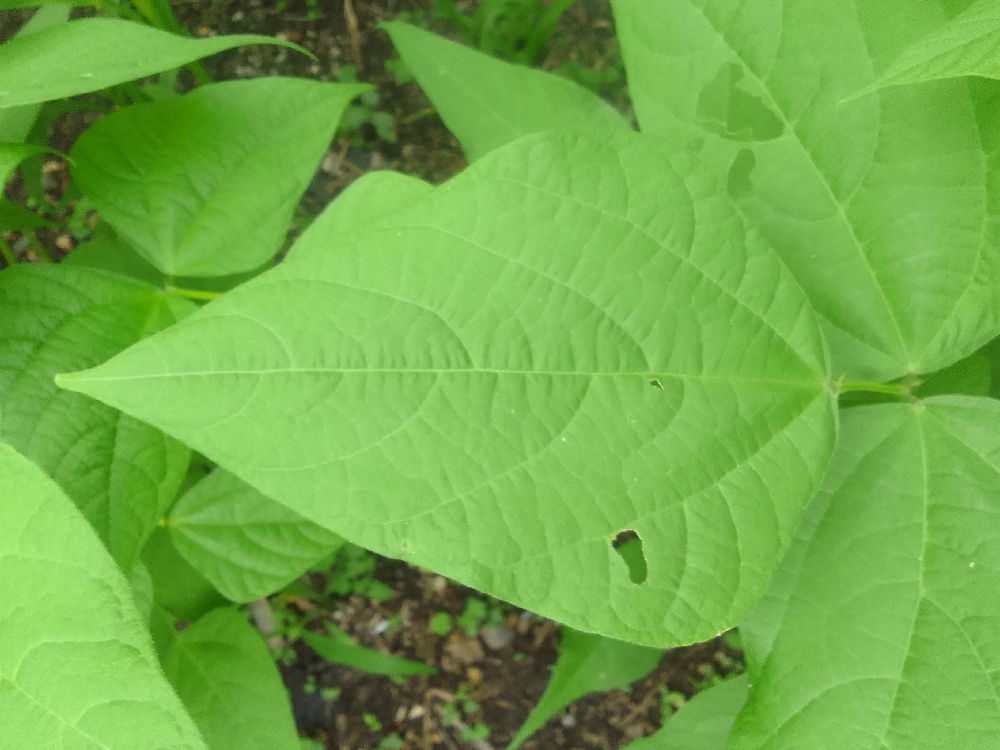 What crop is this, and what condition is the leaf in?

common bean, healthy
